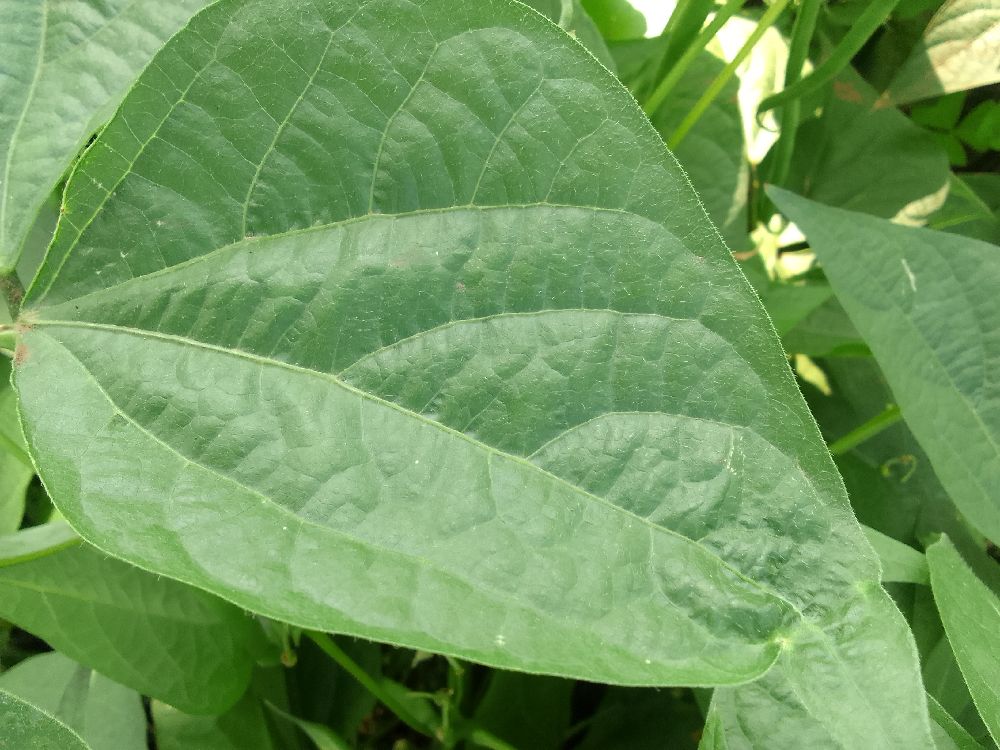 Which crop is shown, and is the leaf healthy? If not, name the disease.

common bean, healthy
